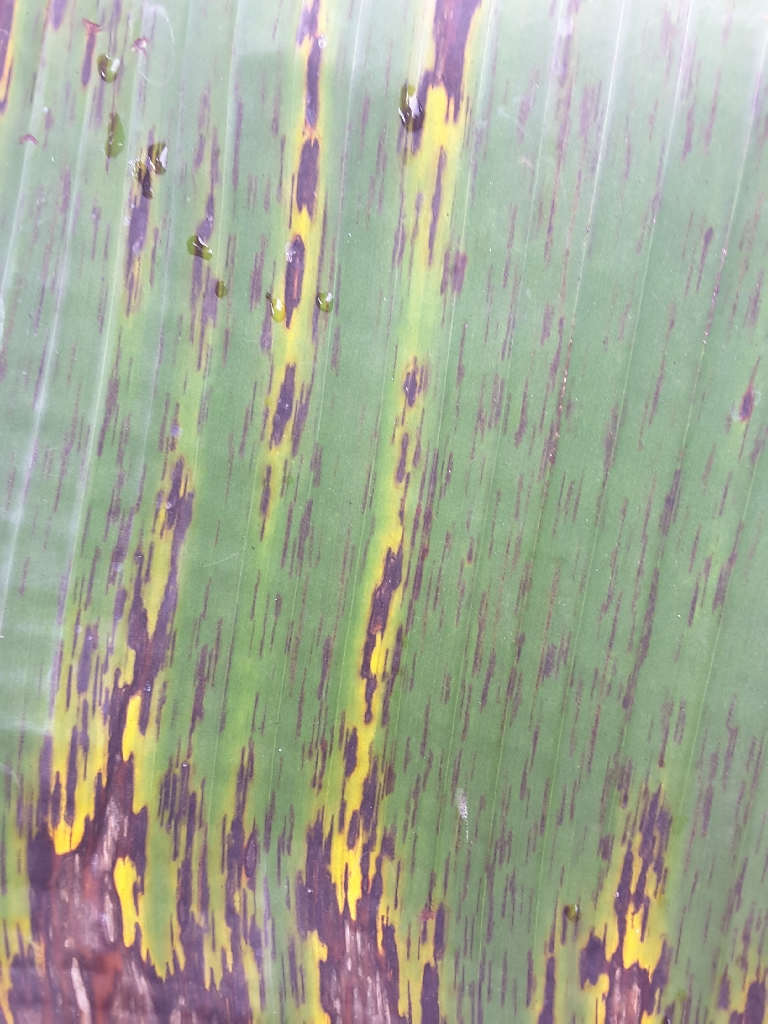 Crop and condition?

banana, black sigatoka
